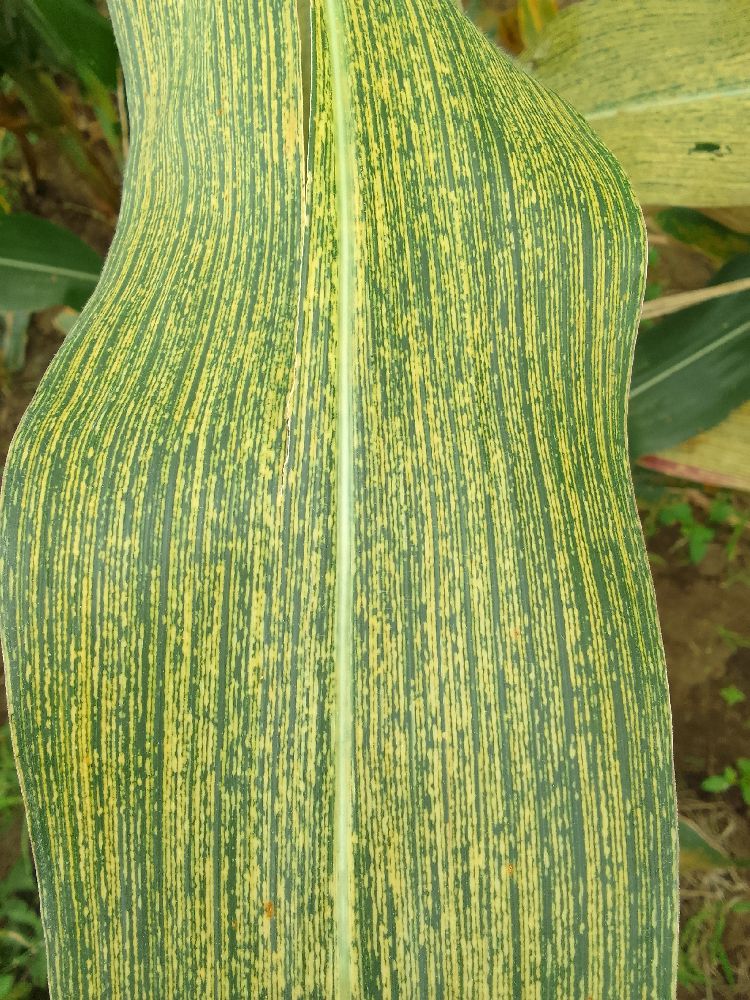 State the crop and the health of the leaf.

maize, maize streak virus
